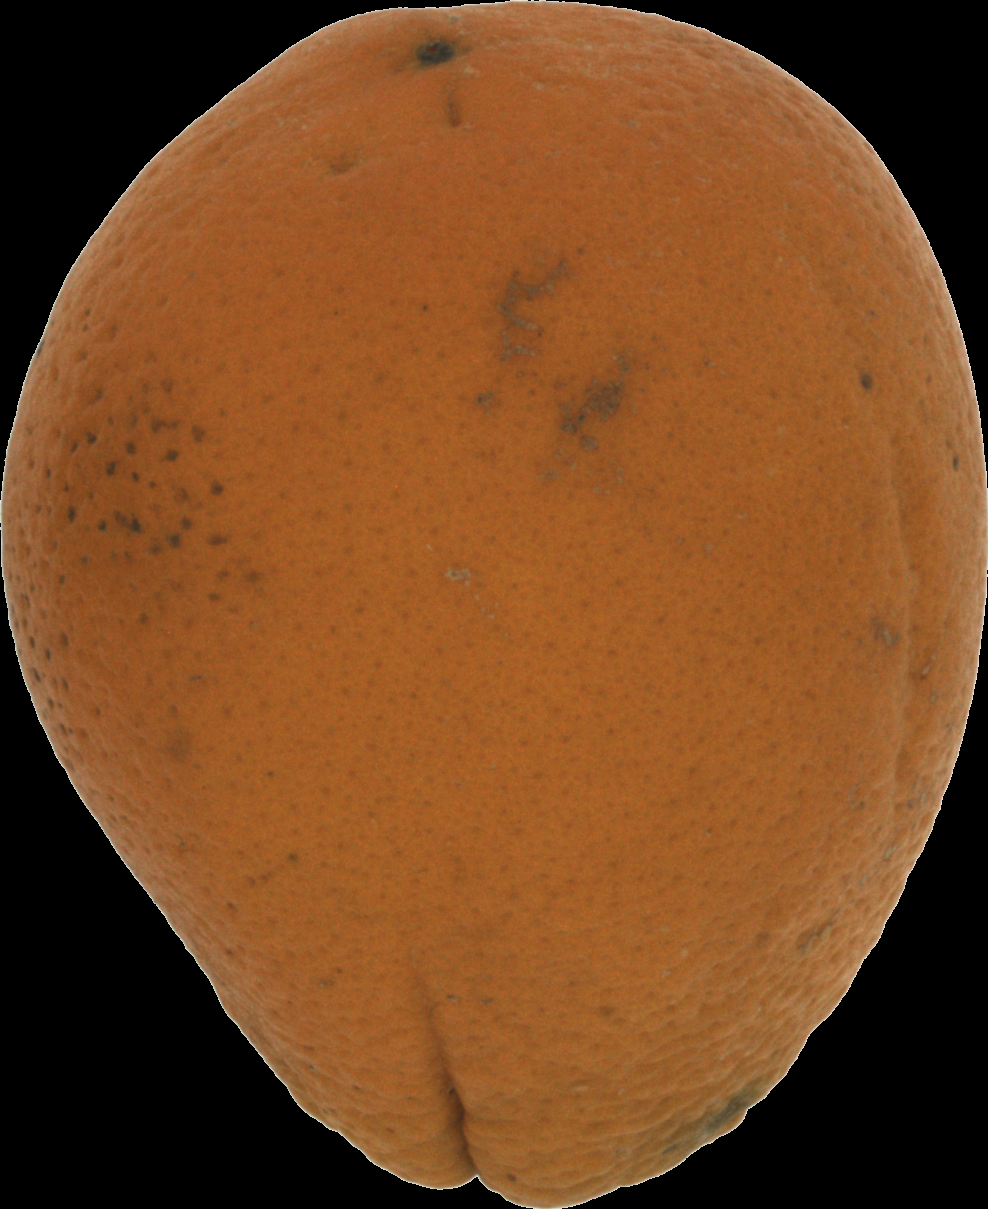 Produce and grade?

orange, bad
